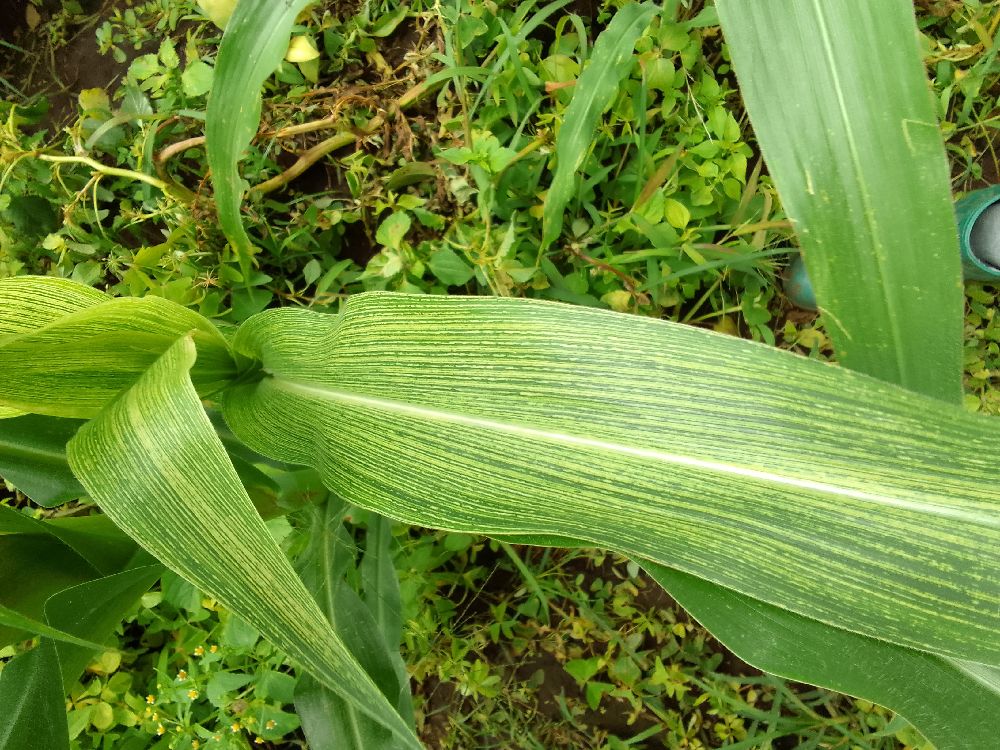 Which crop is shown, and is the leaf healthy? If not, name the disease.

maize, maize streak virus
